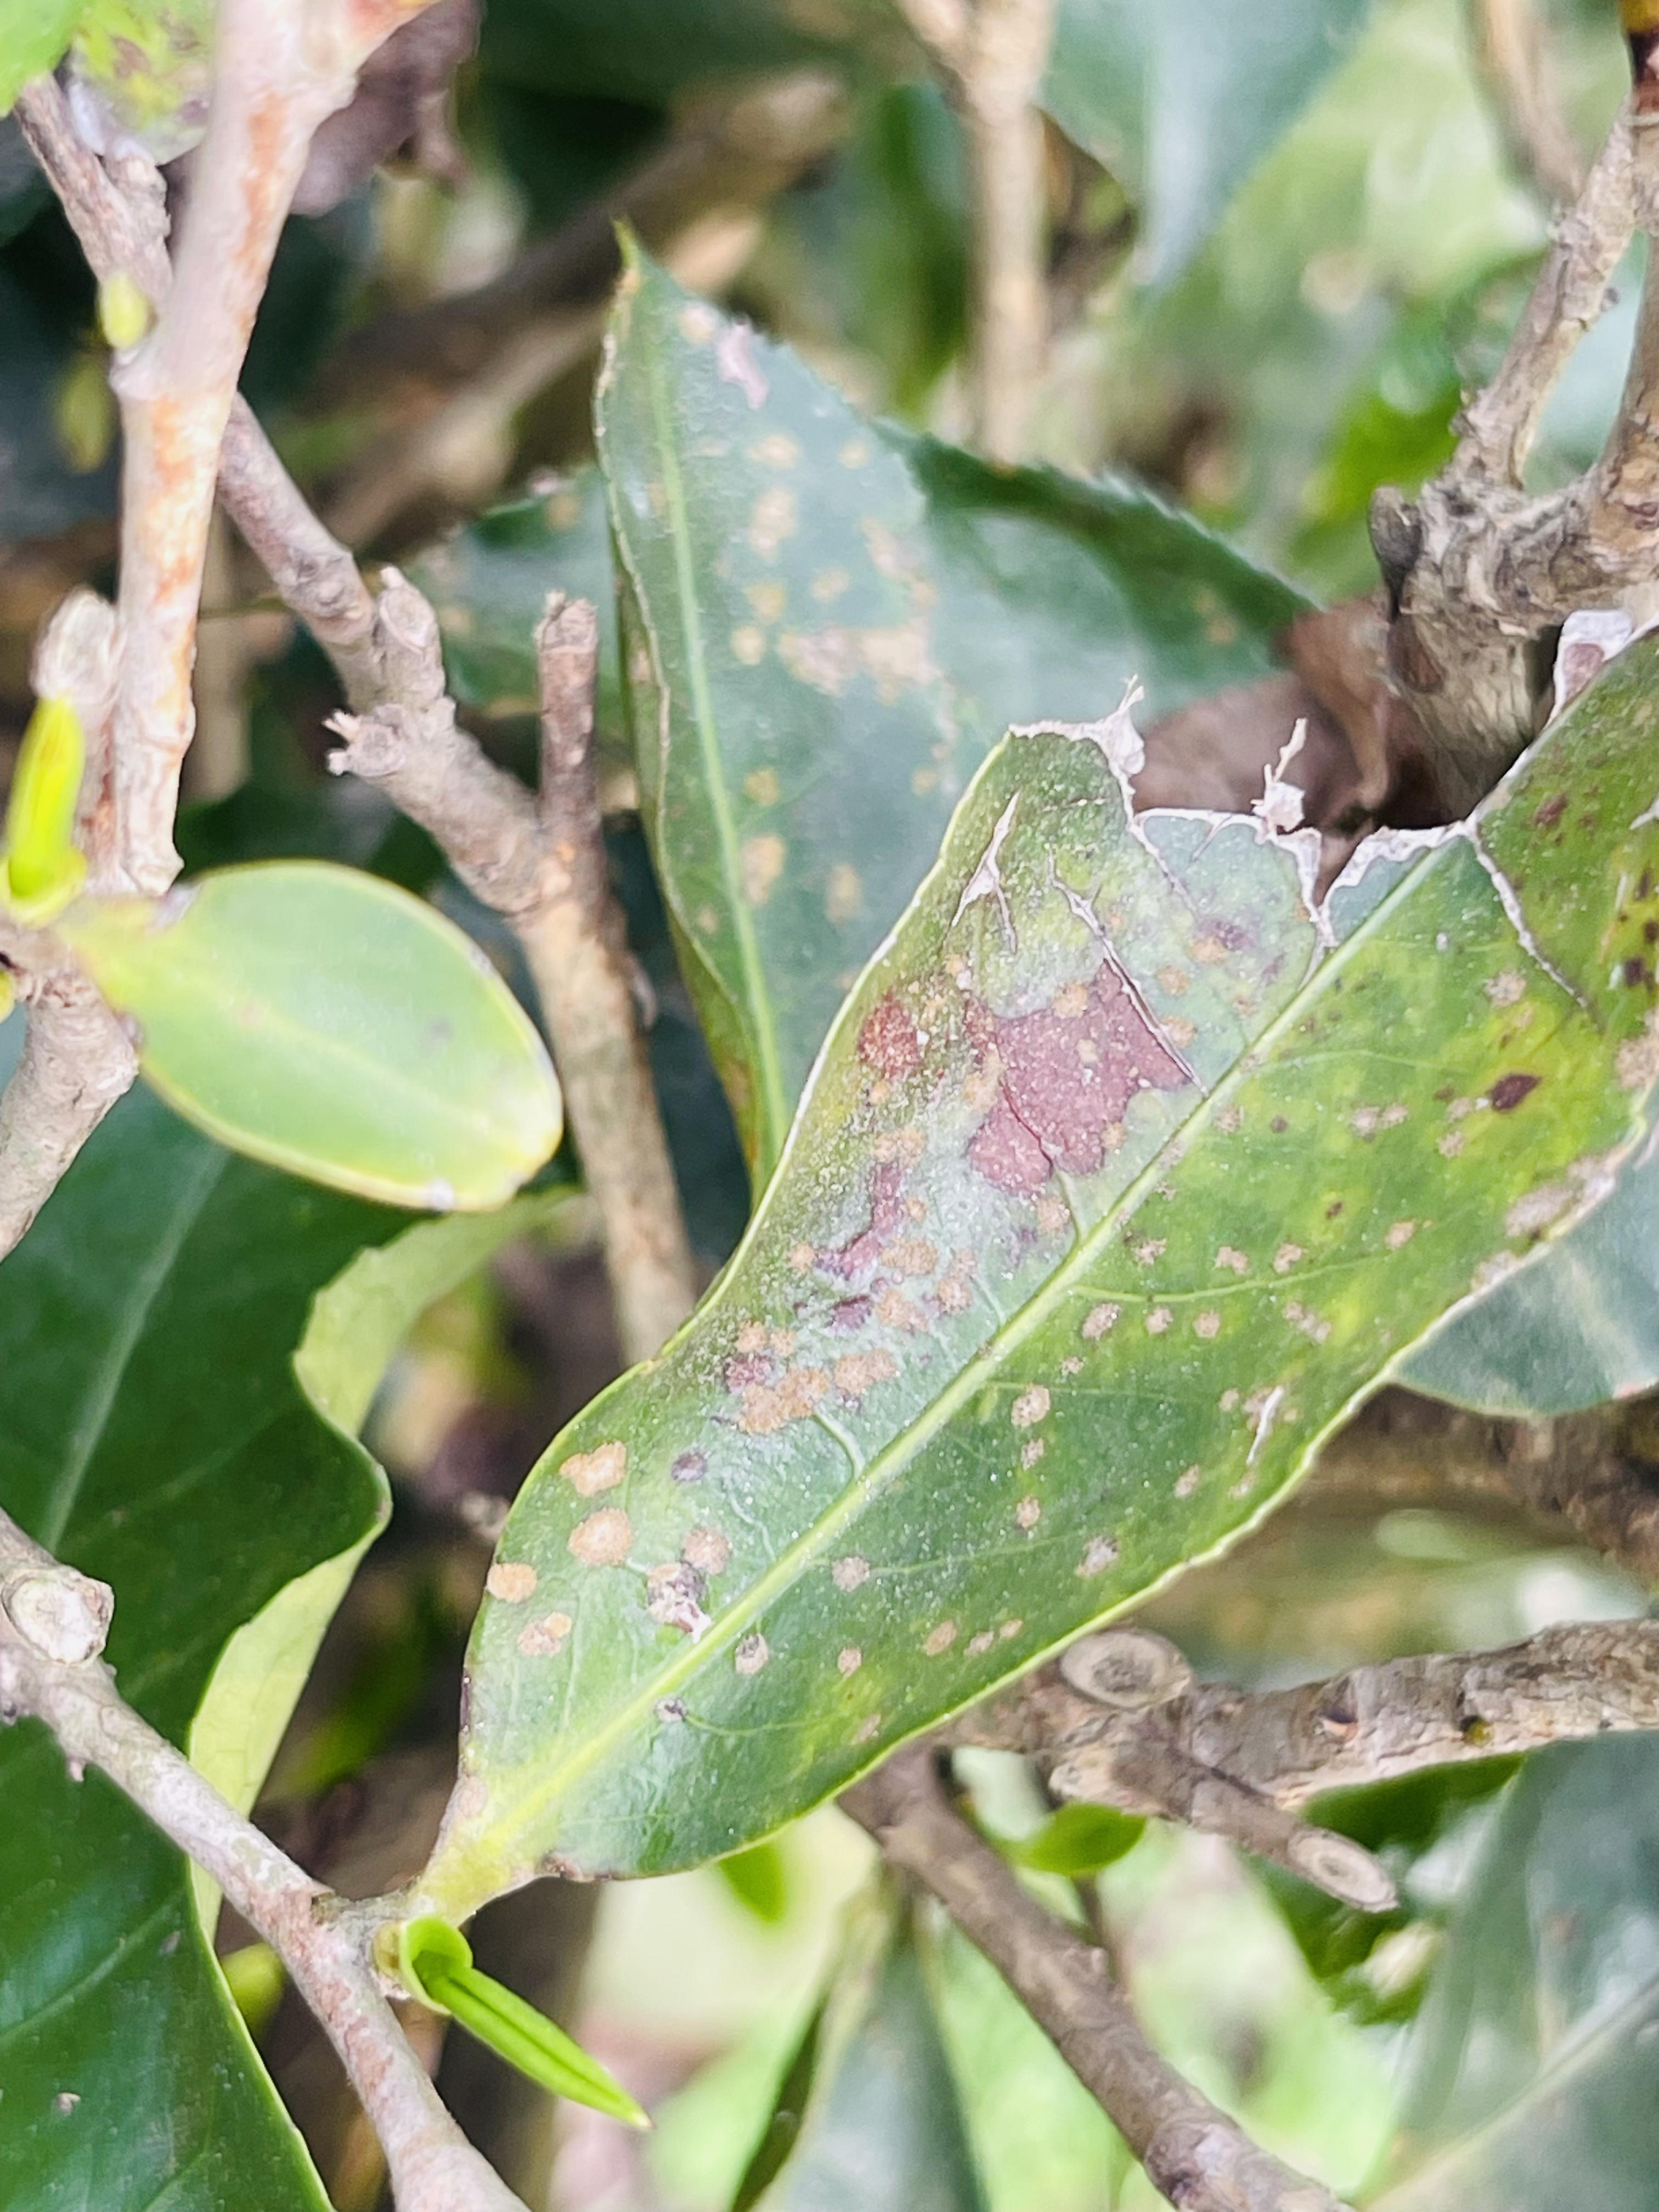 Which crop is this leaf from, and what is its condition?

tea, red rust
